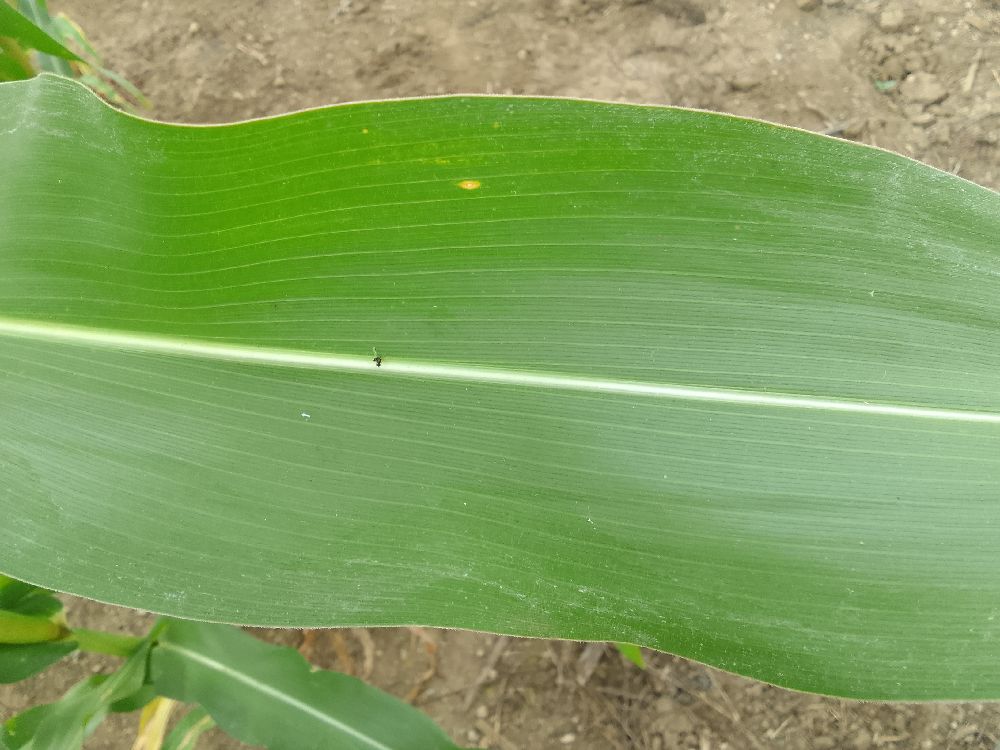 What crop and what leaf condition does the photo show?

maize, healthy
